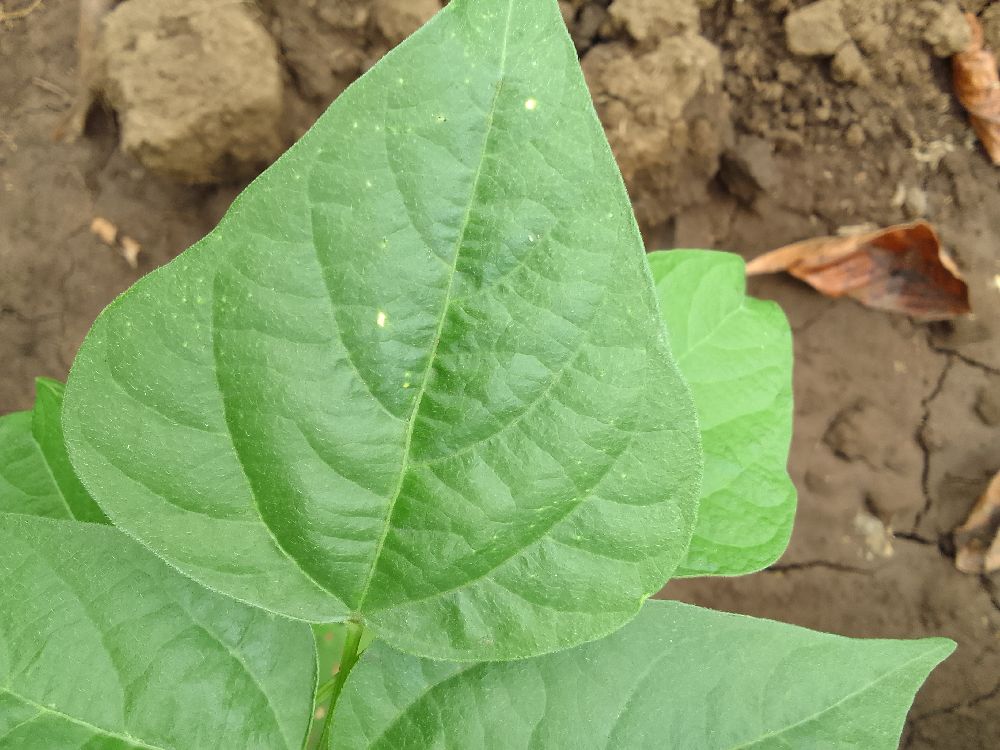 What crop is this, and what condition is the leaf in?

common bean, healthy
